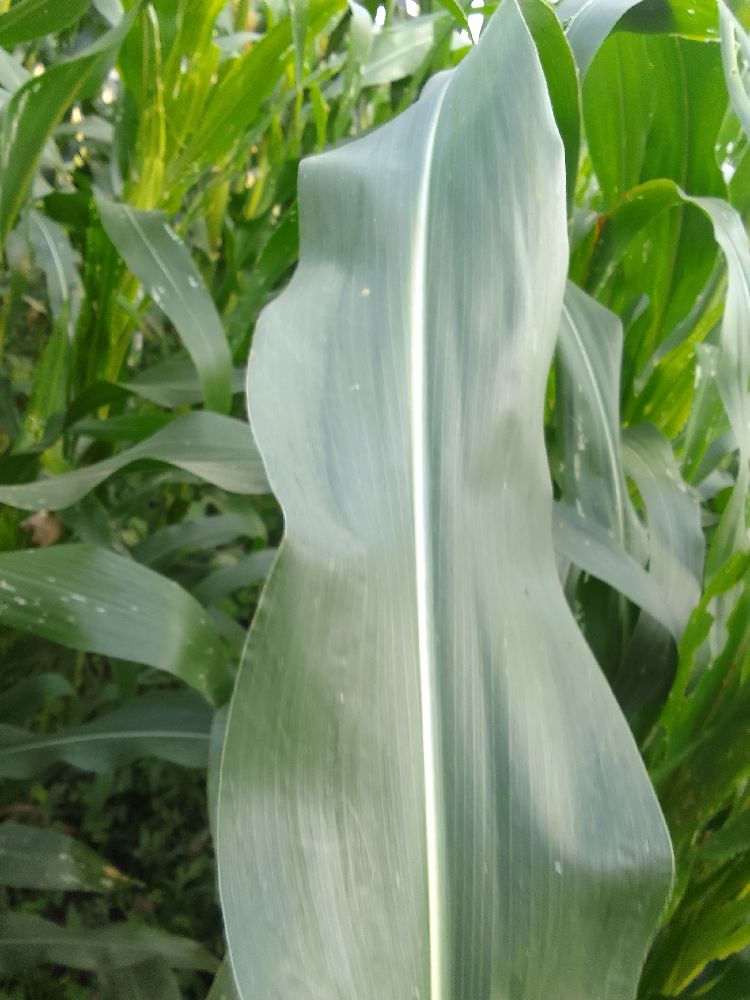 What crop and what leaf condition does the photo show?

maize, healthy
